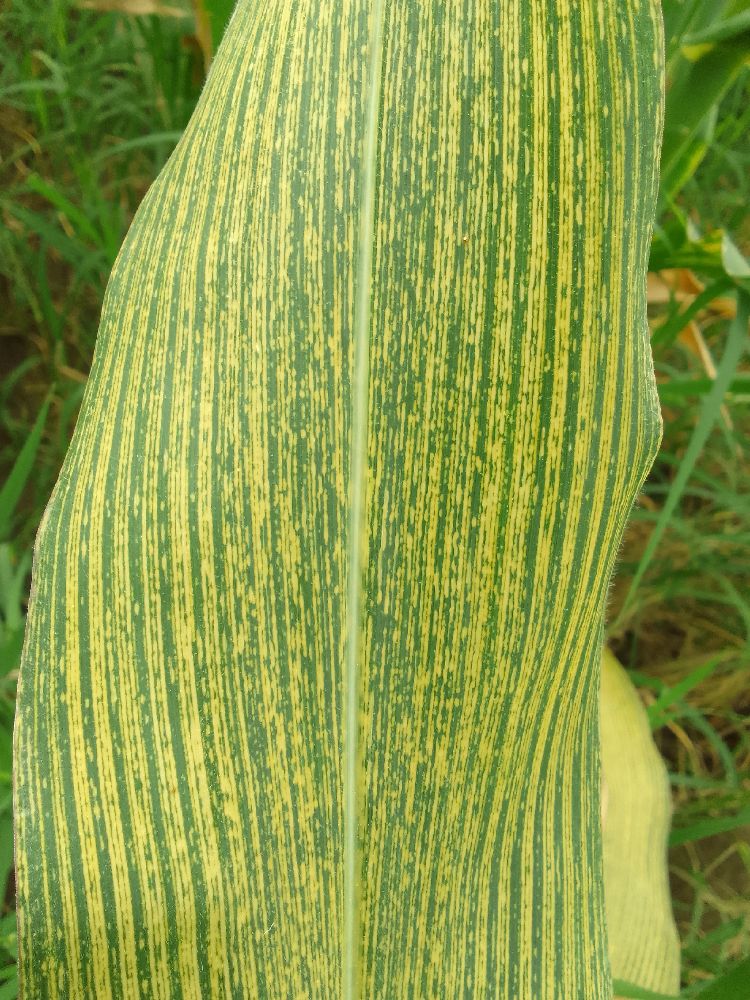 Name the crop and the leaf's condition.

maize, maize streak virus
